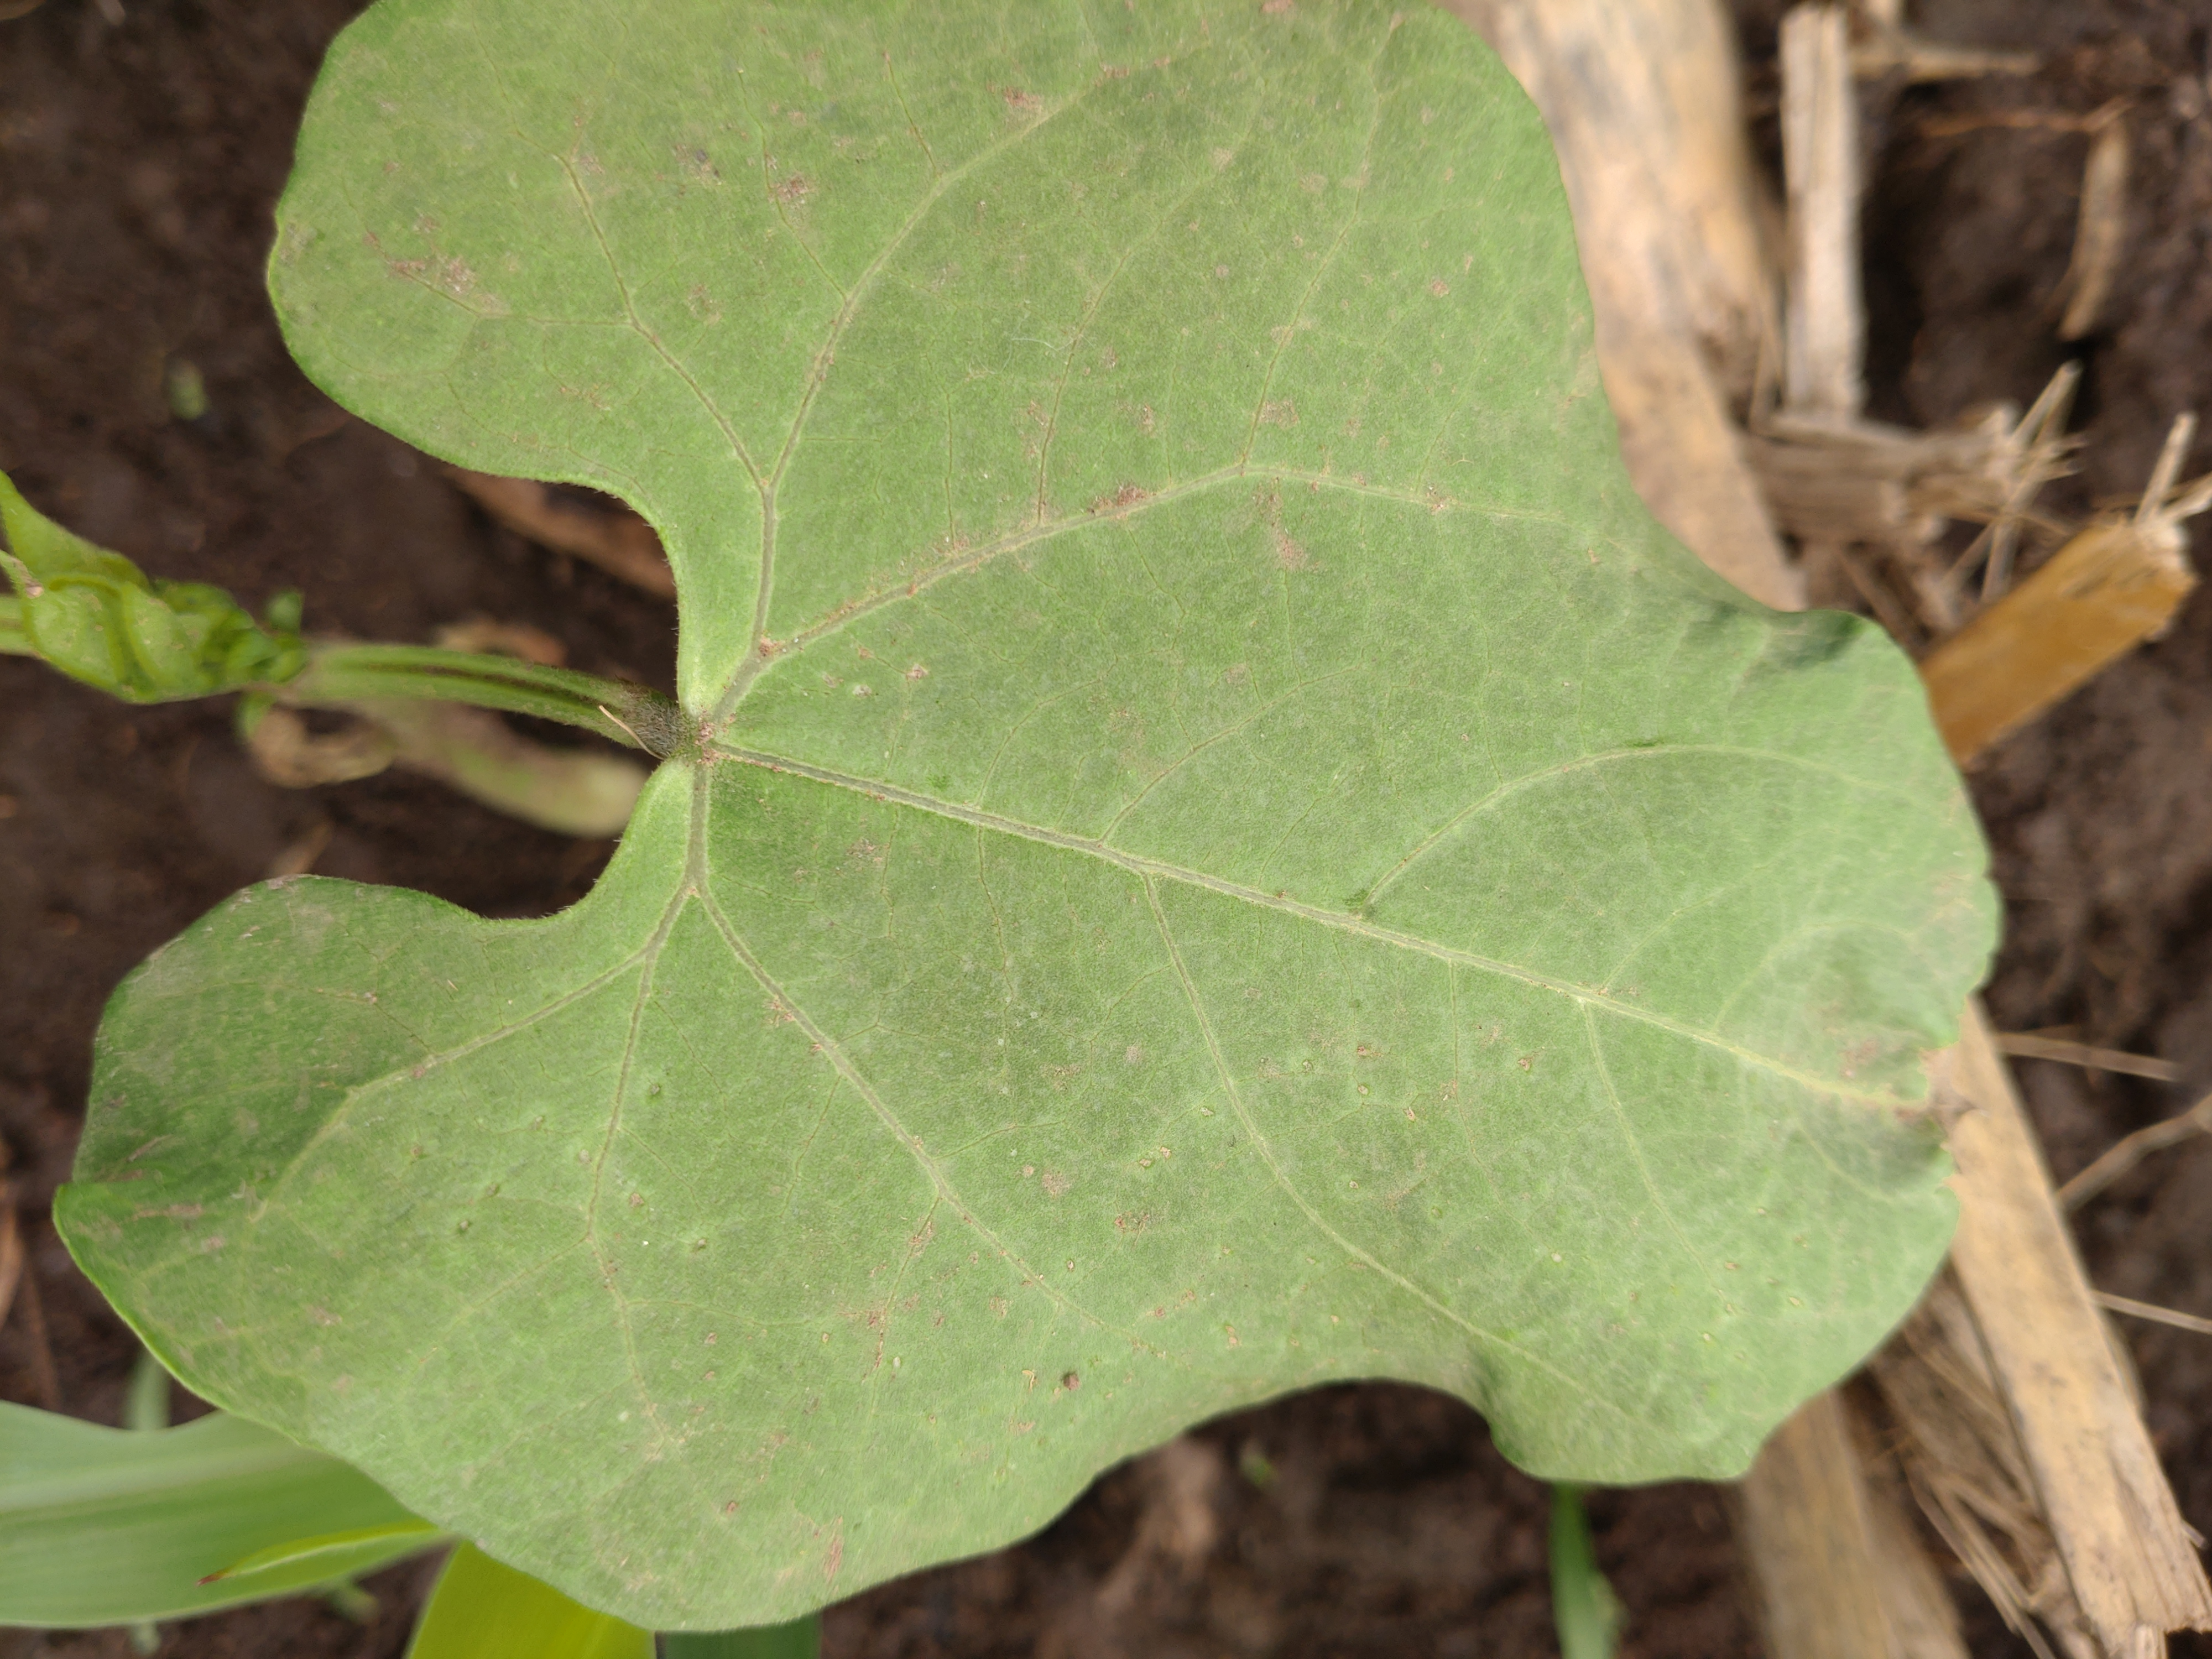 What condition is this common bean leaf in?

healthy
